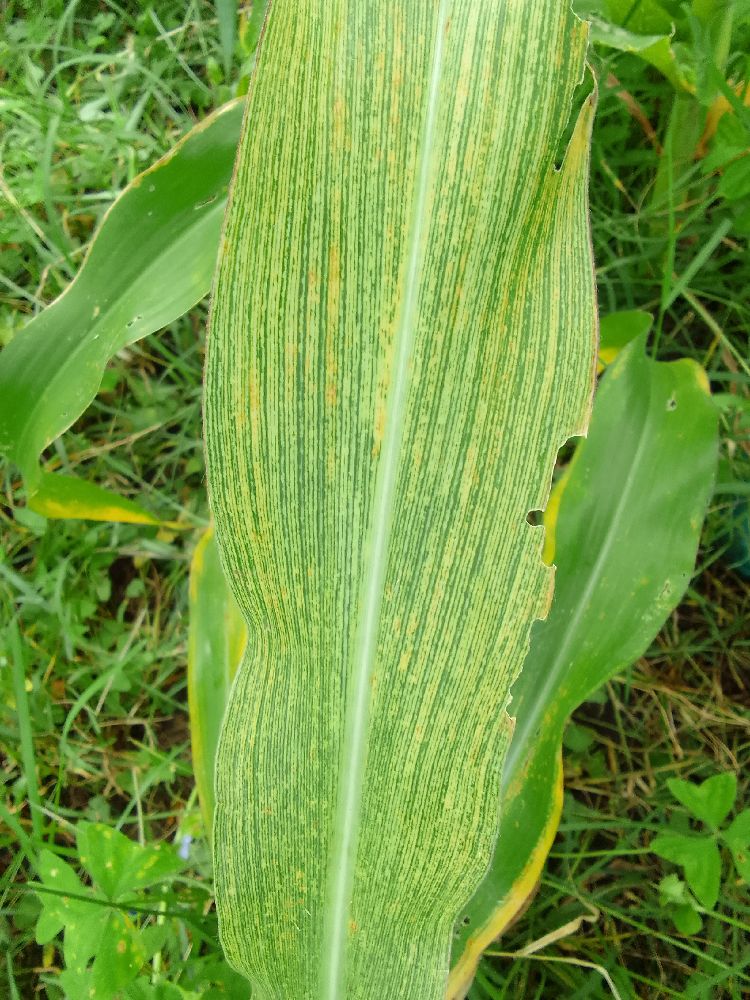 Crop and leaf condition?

maize, maize streak virus
